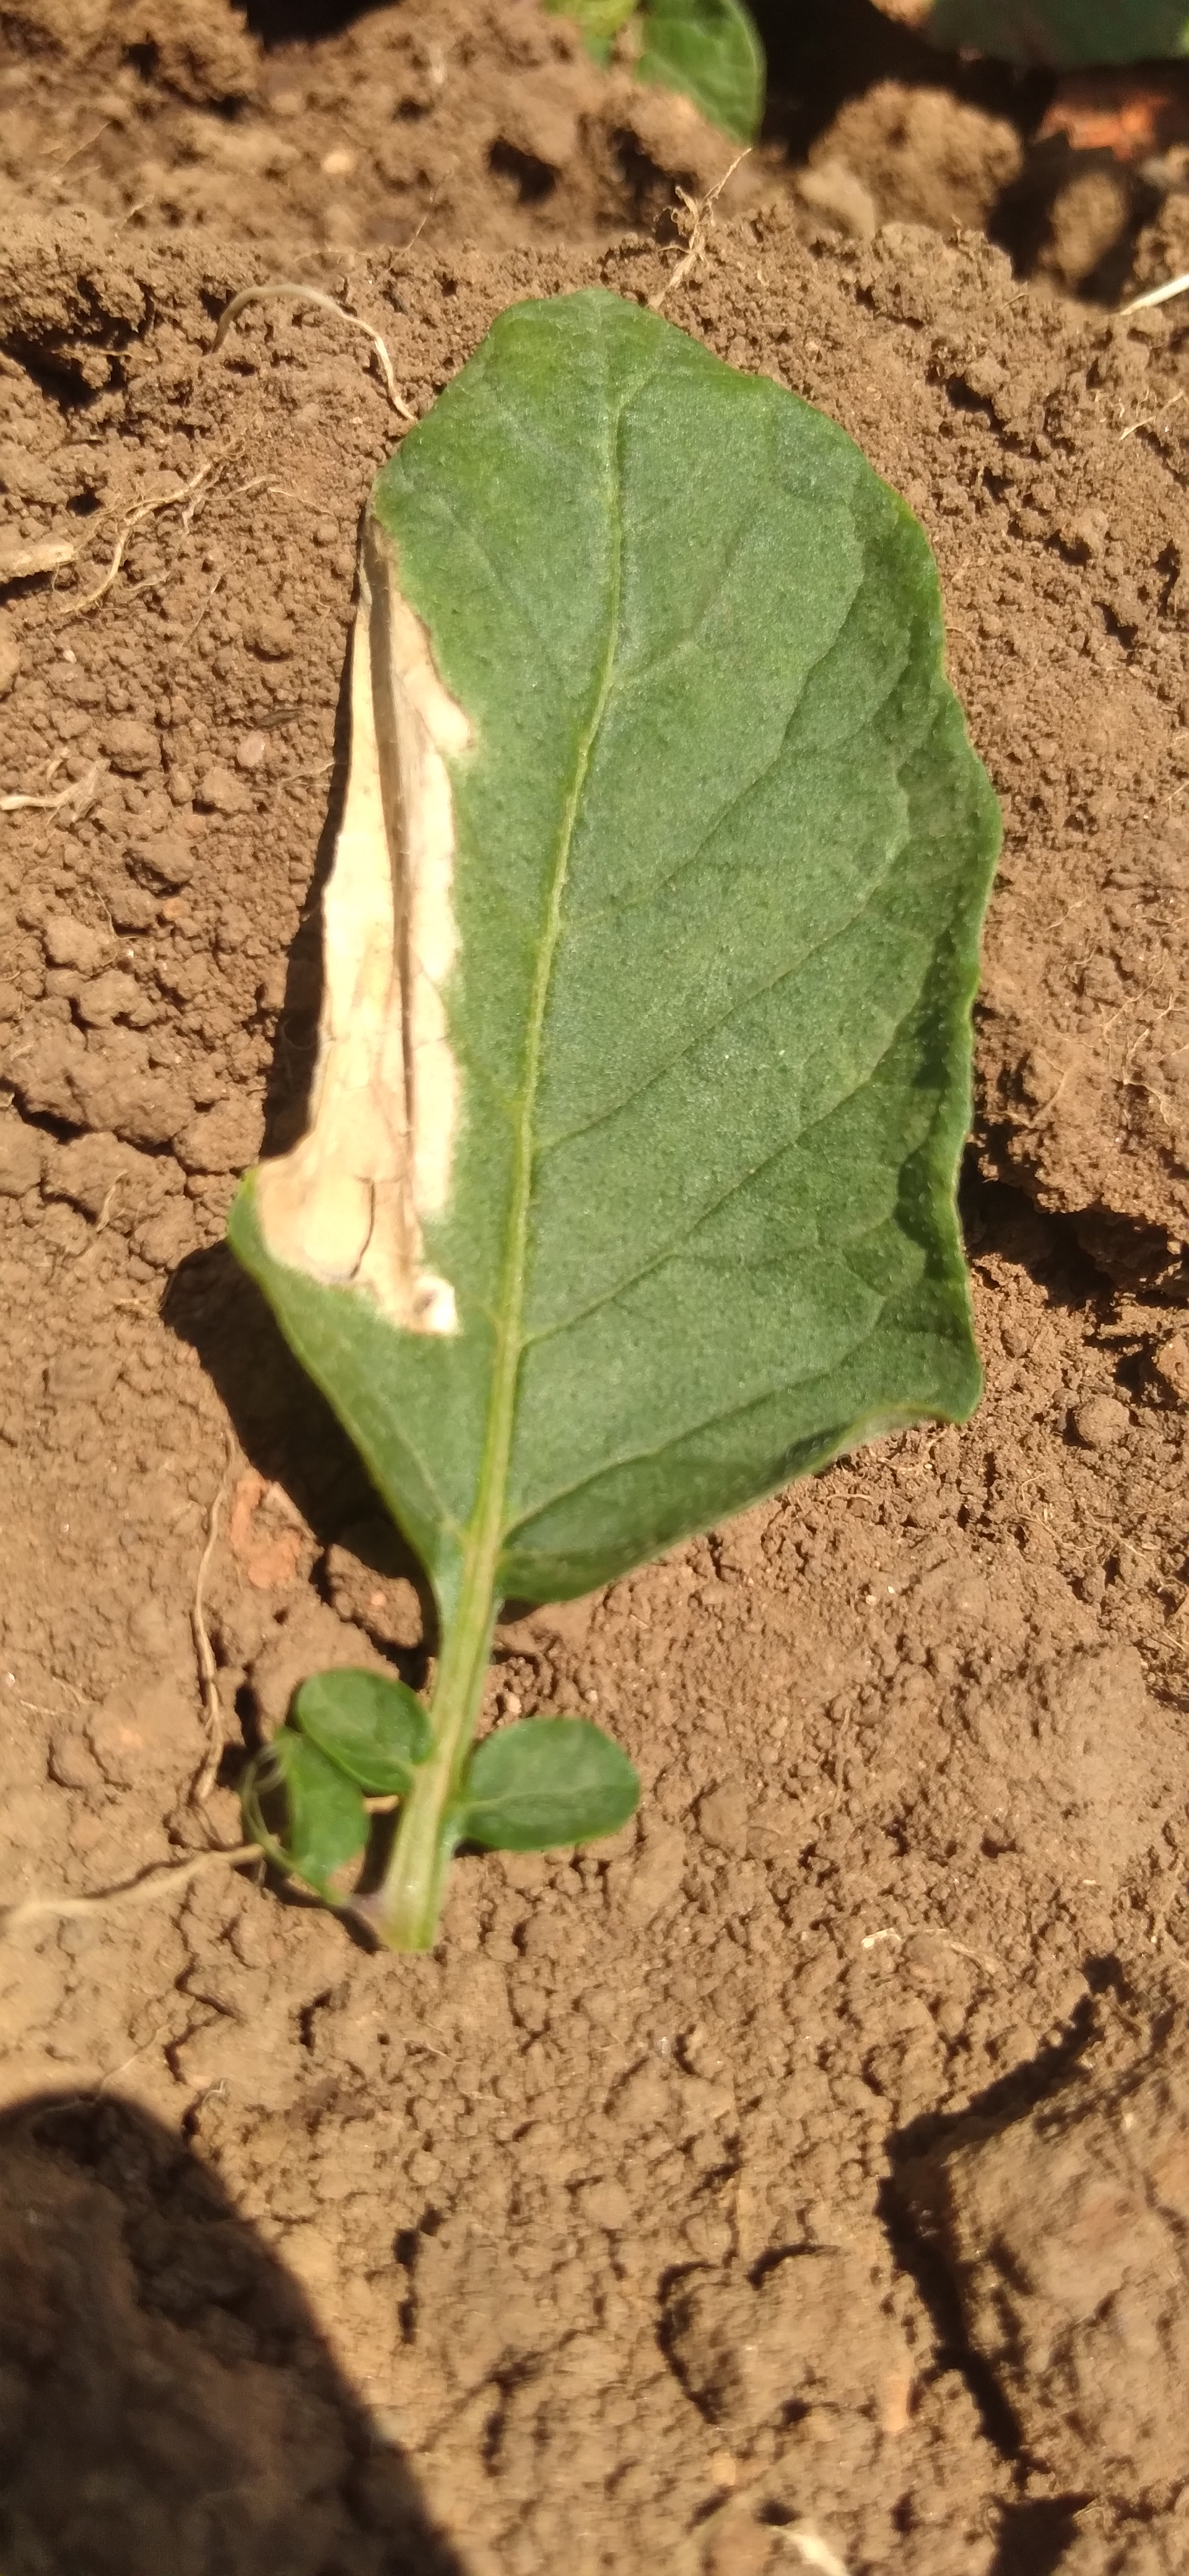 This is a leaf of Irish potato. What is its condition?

early blight
